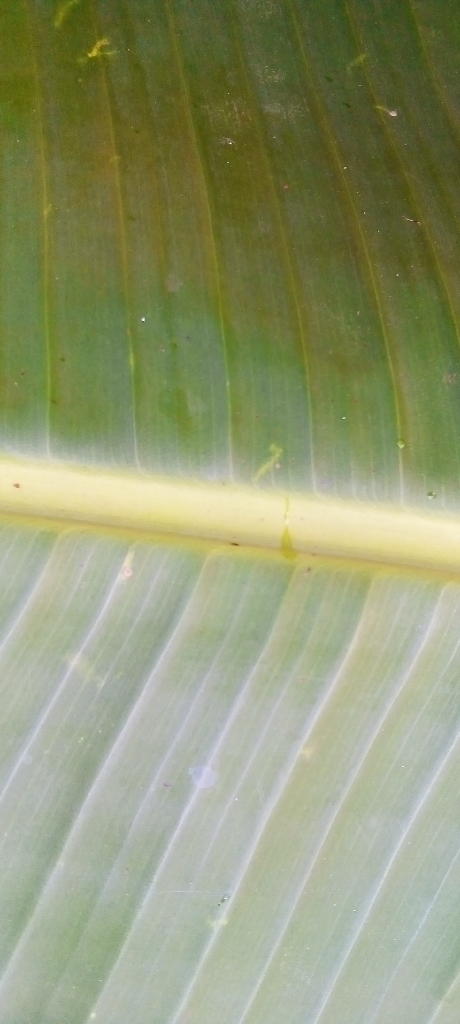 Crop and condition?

banana, healthy
